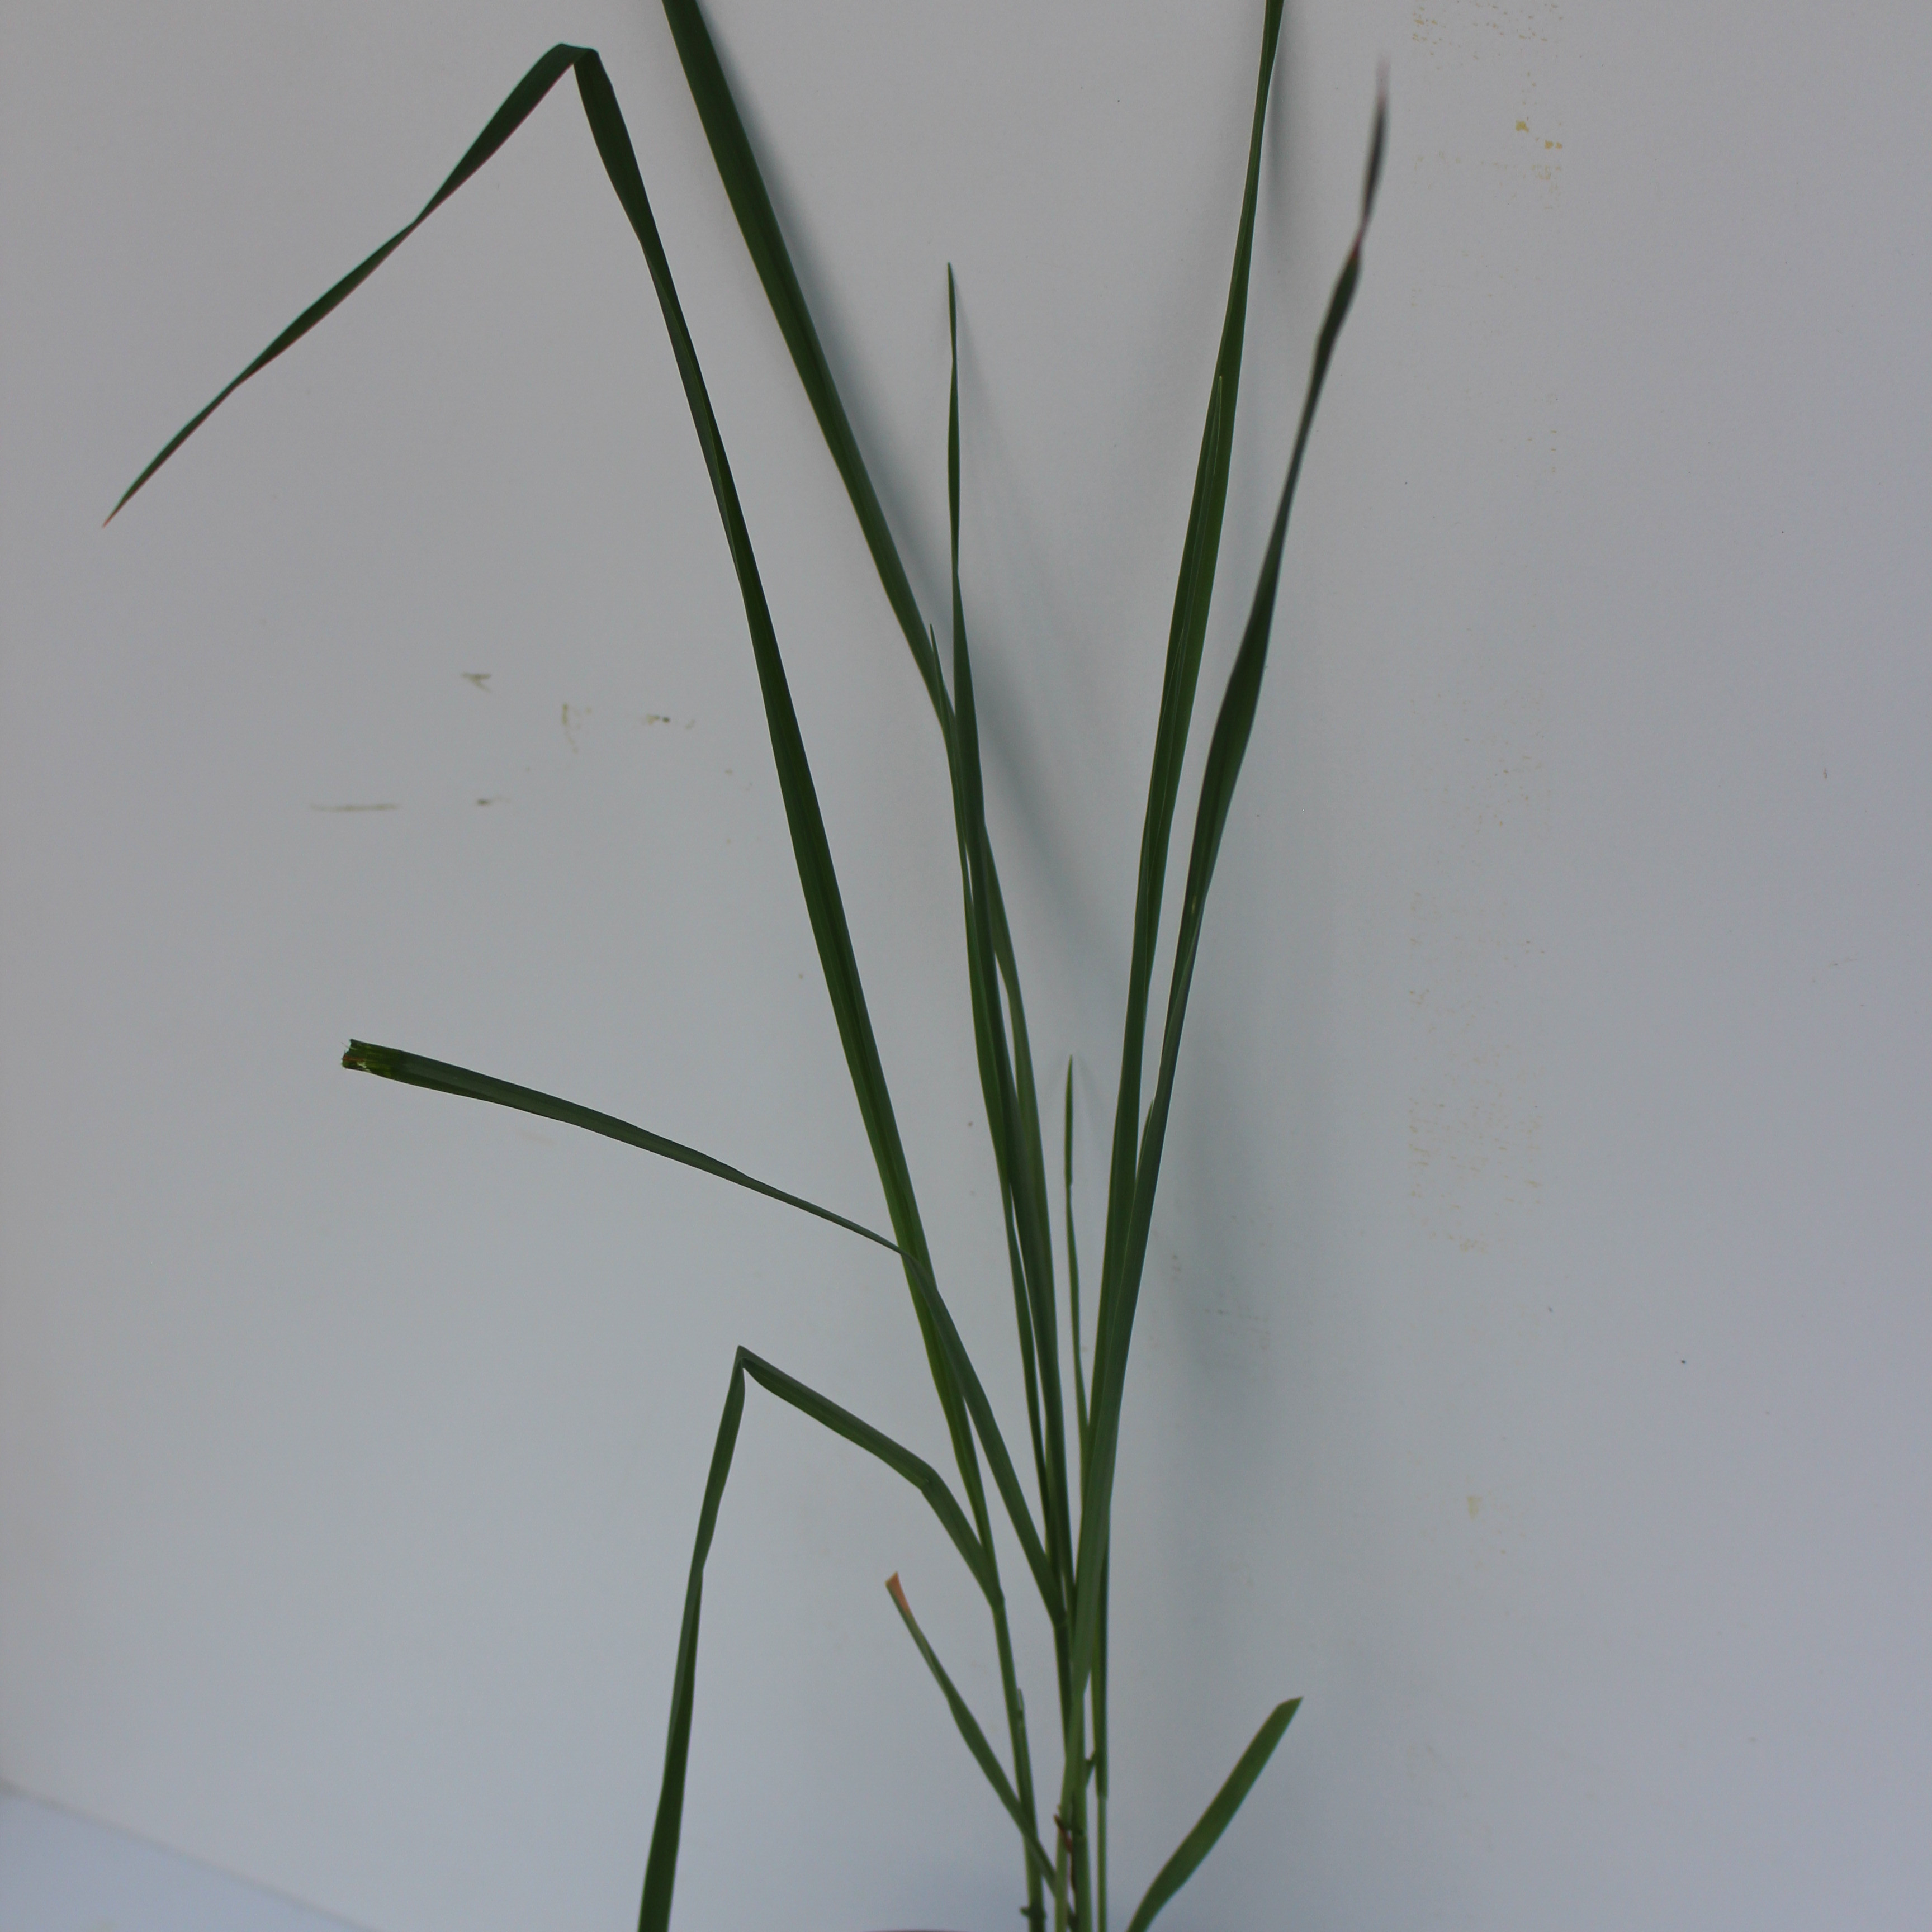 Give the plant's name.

Avena sterilis
